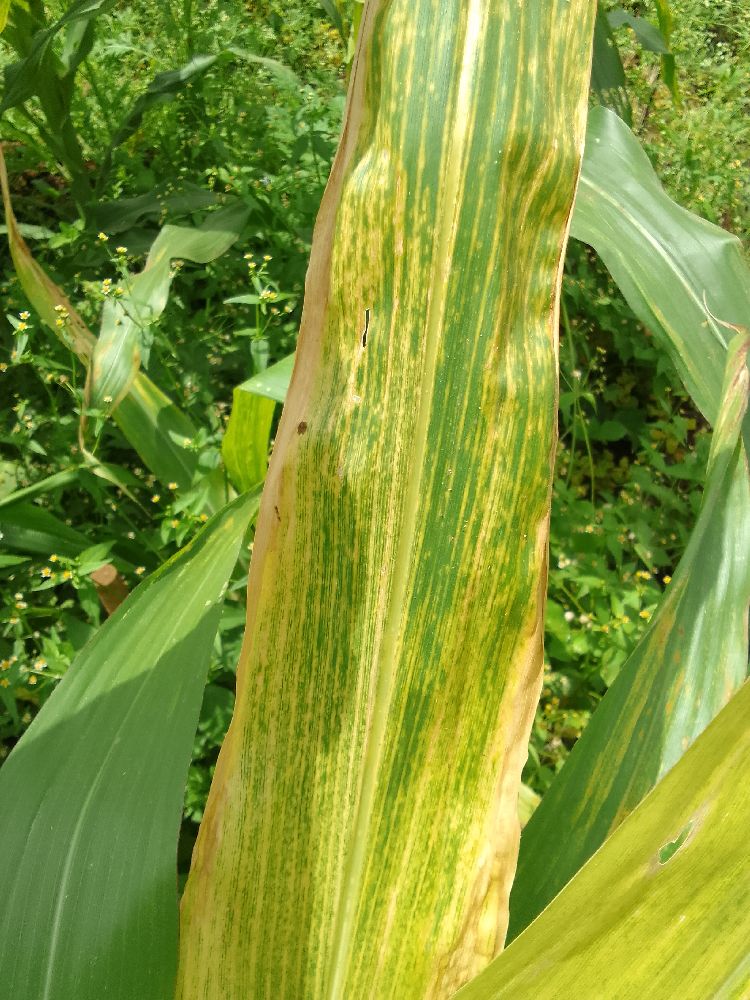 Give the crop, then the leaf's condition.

maize, maize lethal necrosis
